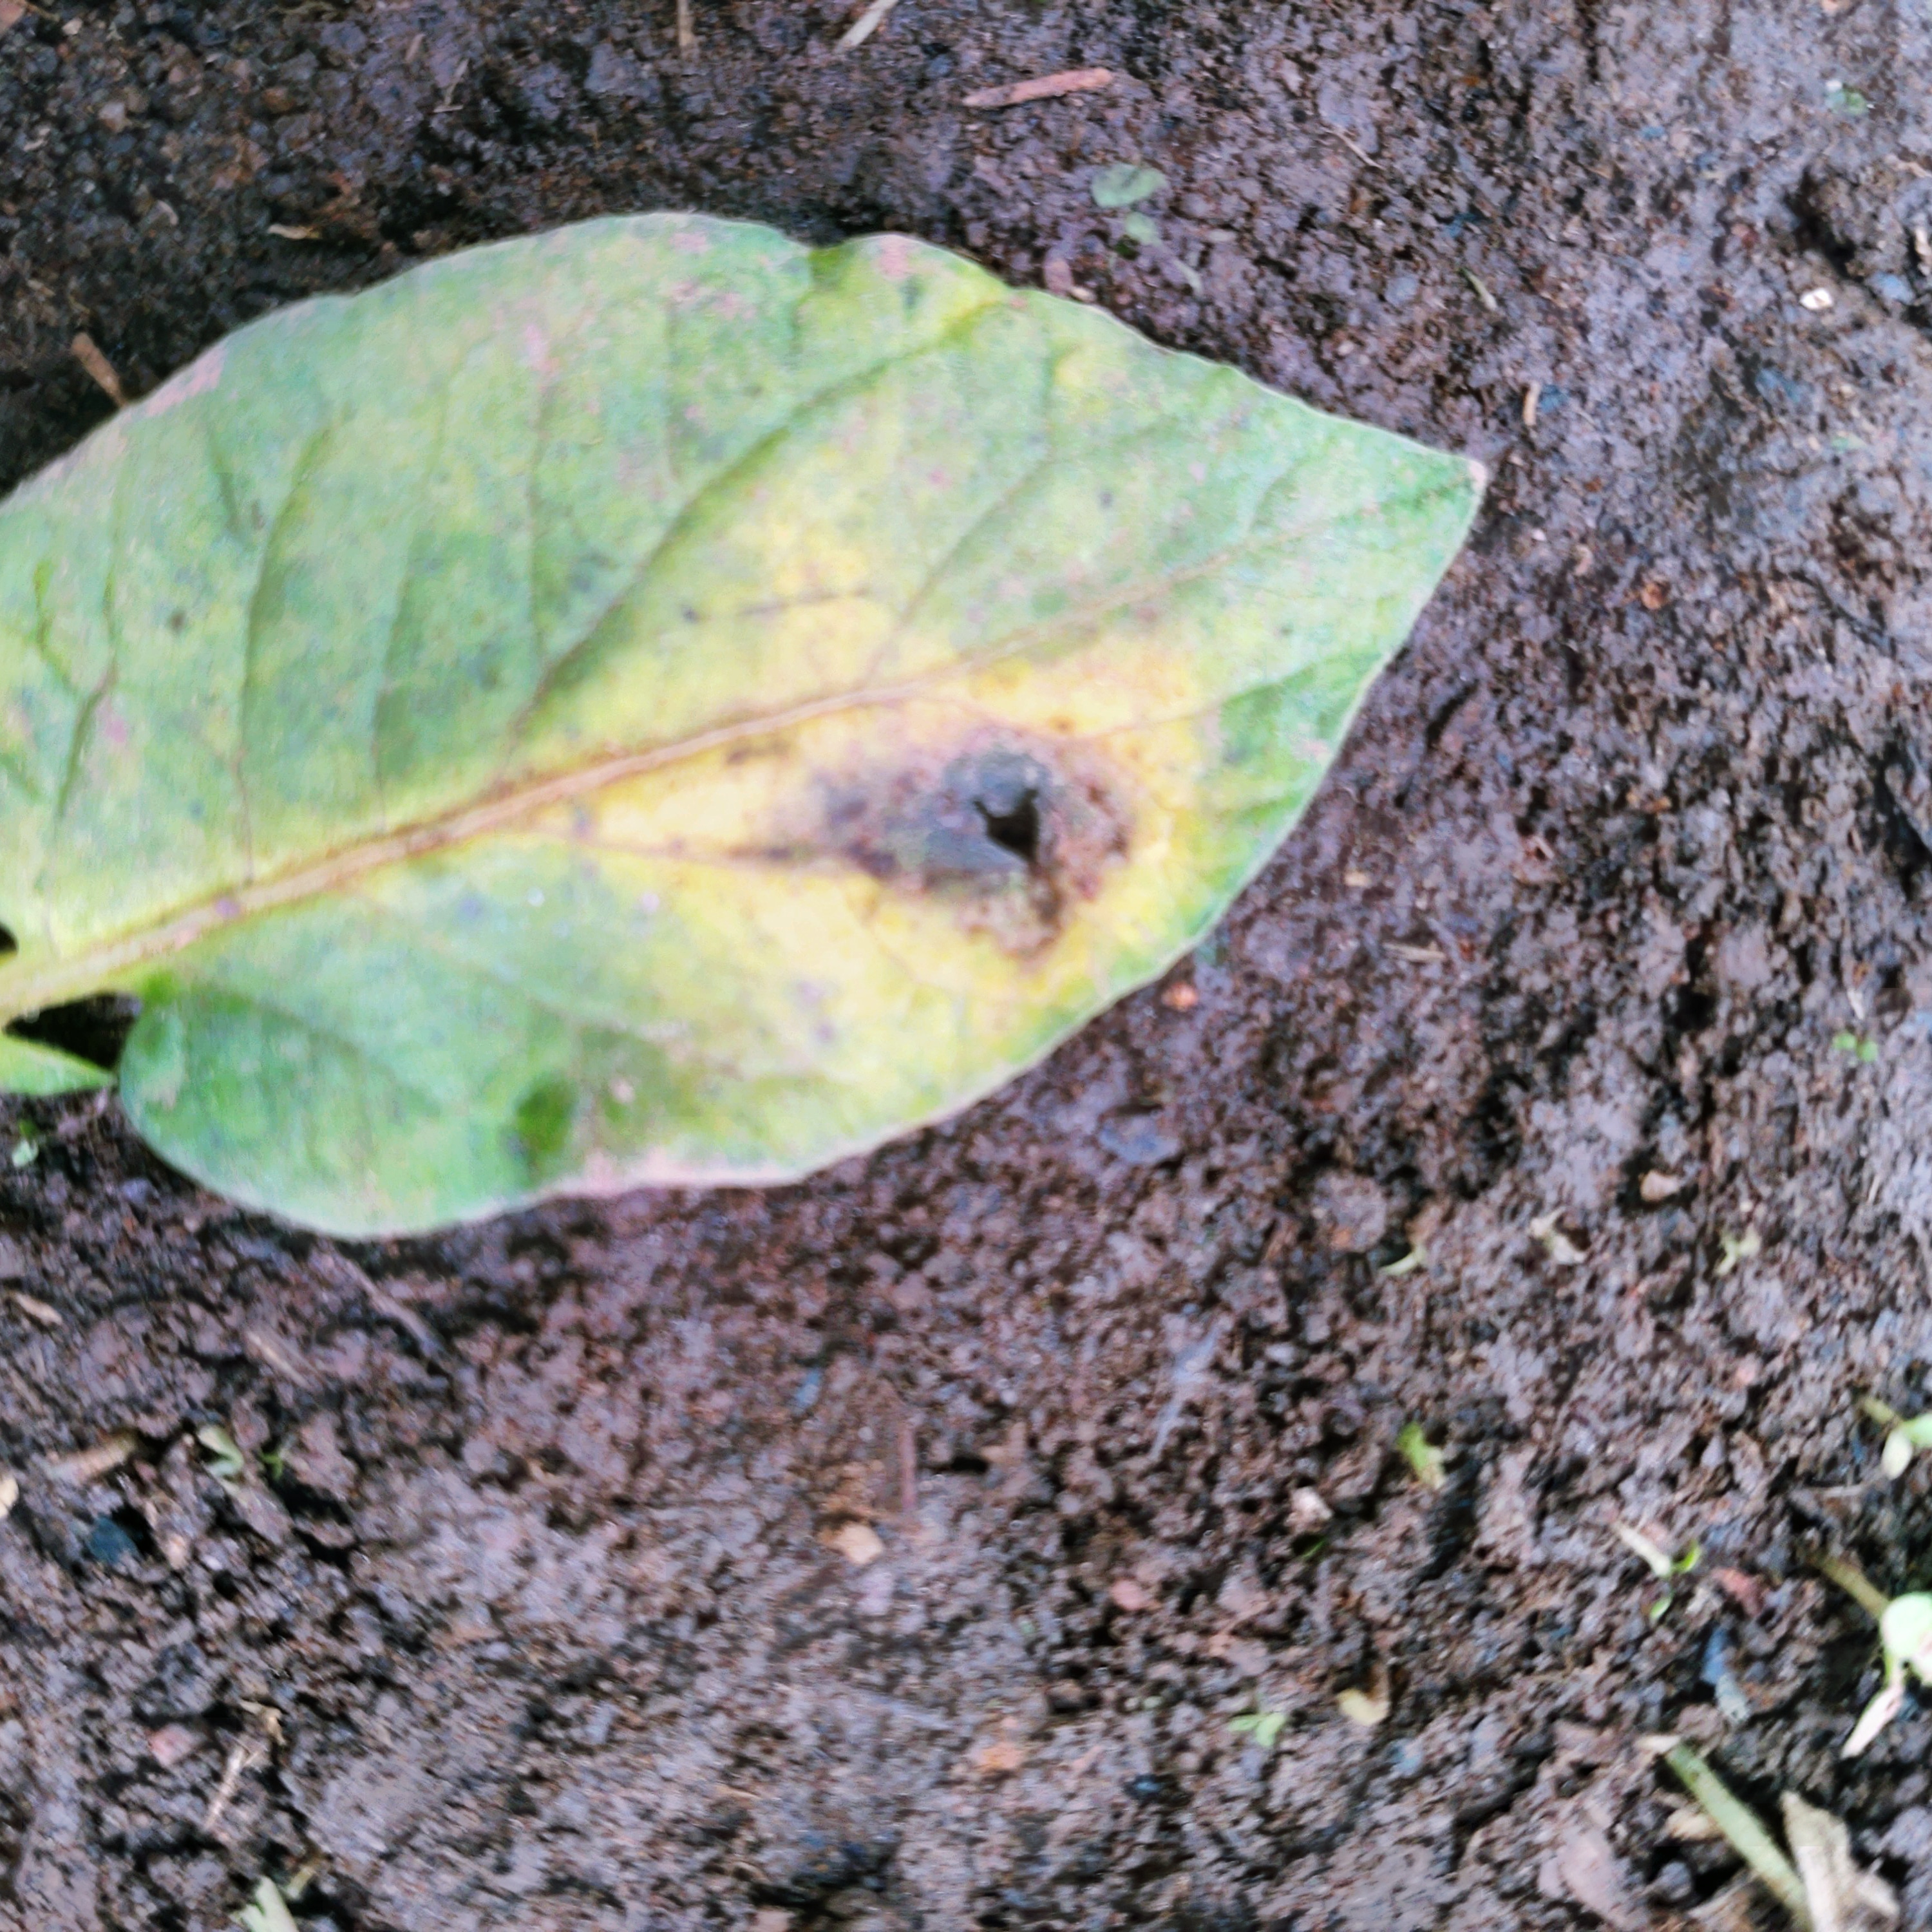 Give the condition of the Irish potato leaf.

late blight
